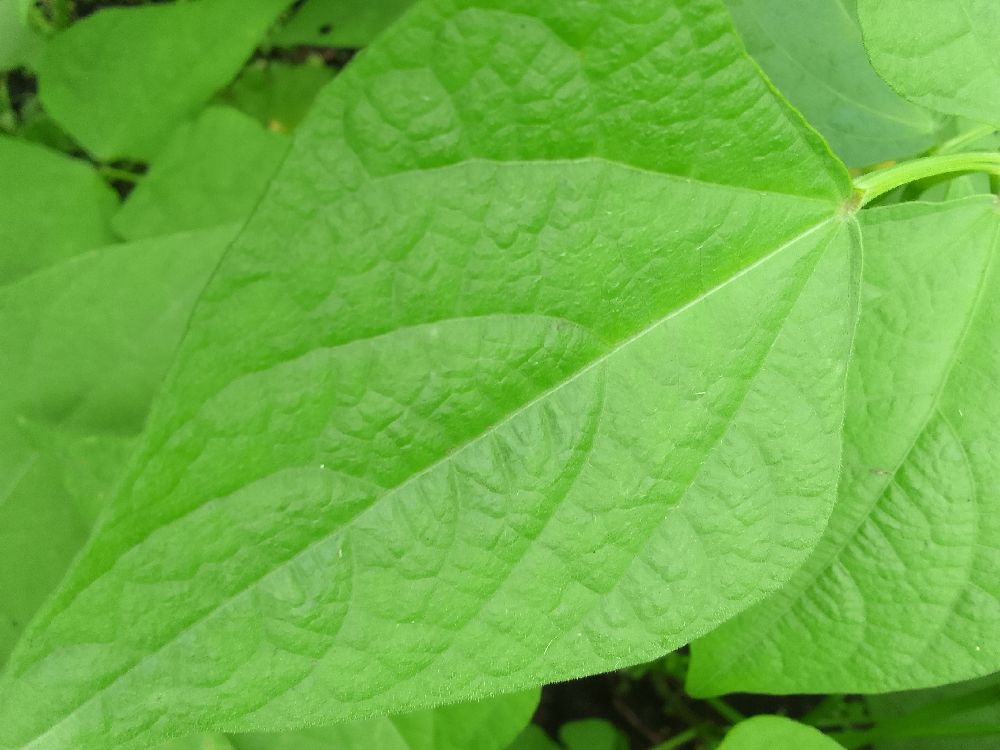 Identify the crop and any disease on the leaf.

common bean, healthy
